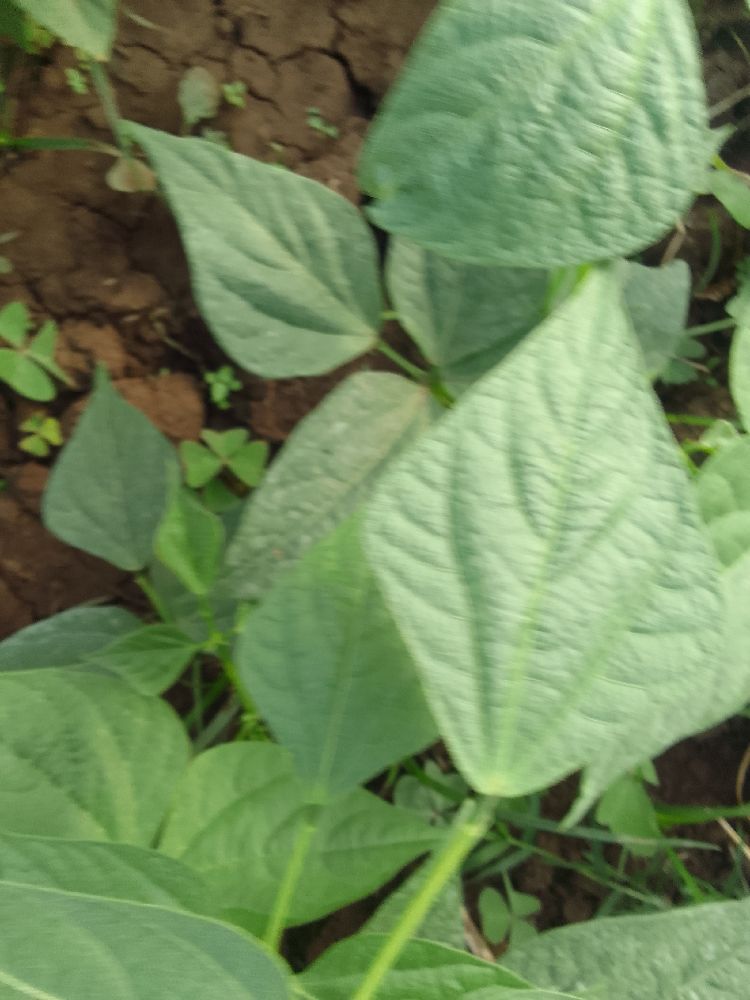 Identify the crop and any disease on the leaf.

common bean, healthy
